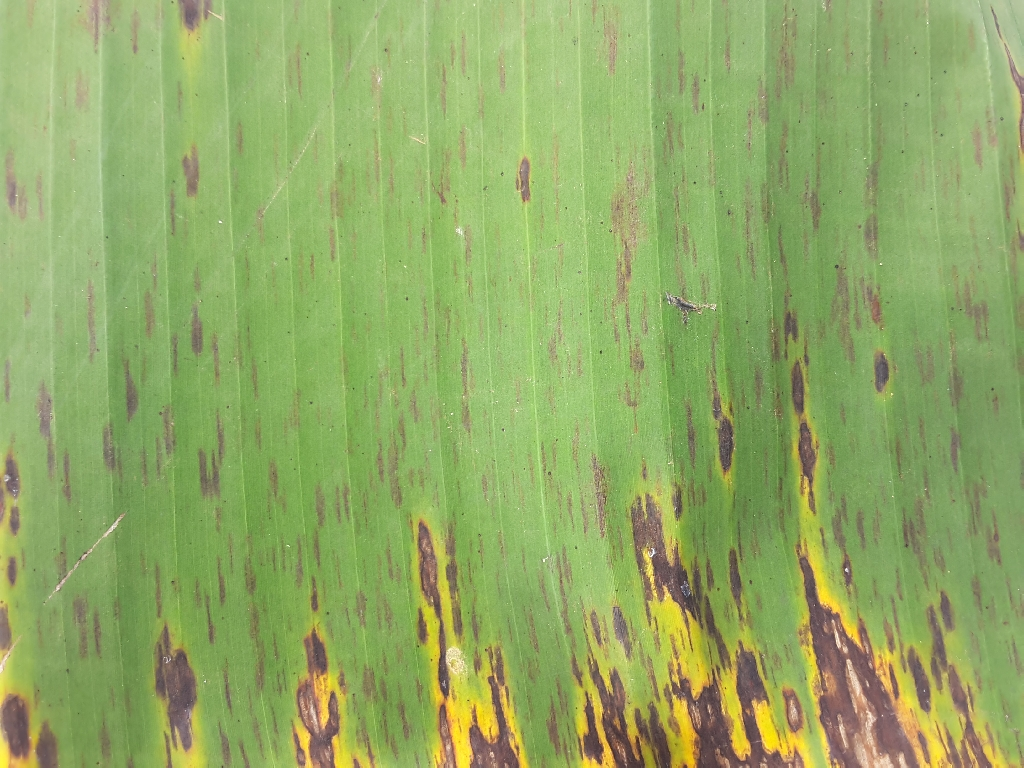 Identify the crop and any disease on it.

banana, black sigatoka
